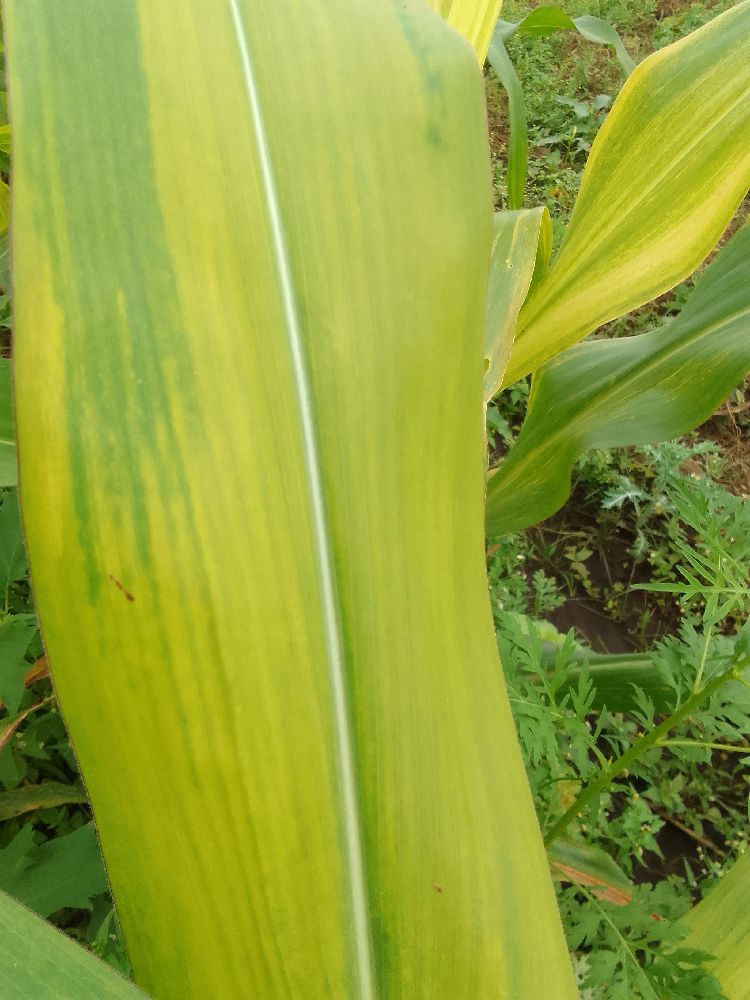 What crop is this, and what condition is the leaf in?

maize, maize lethal necrosis
